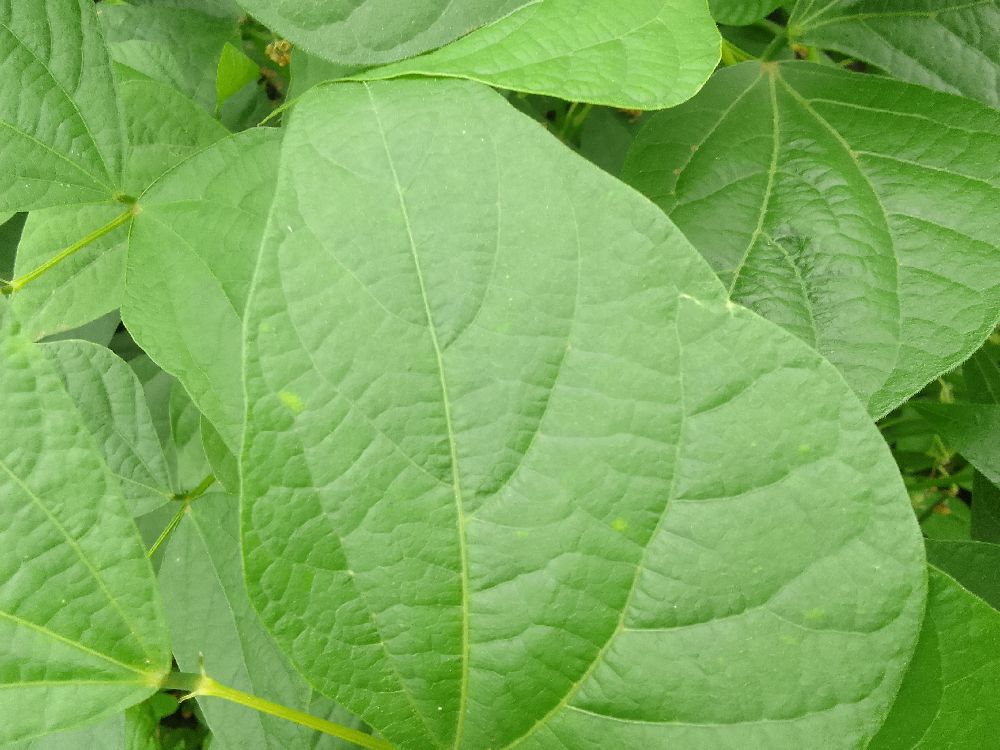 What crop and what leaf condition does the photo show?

common bean, healthy
